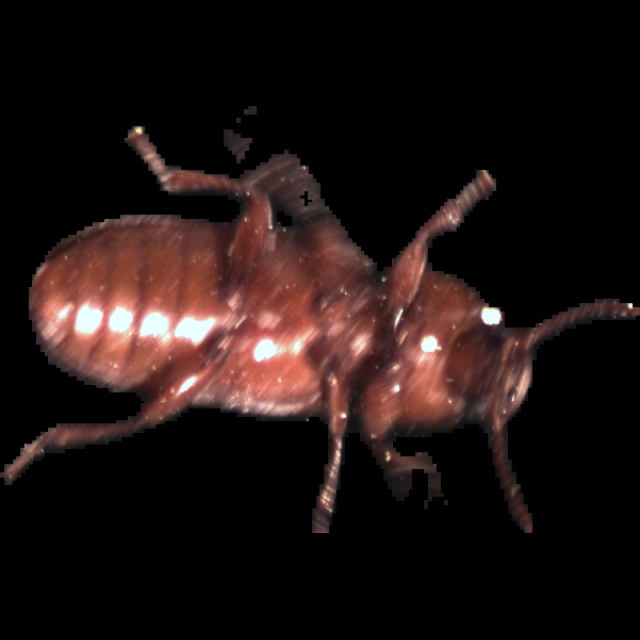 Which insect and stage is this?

mealworm beetle
